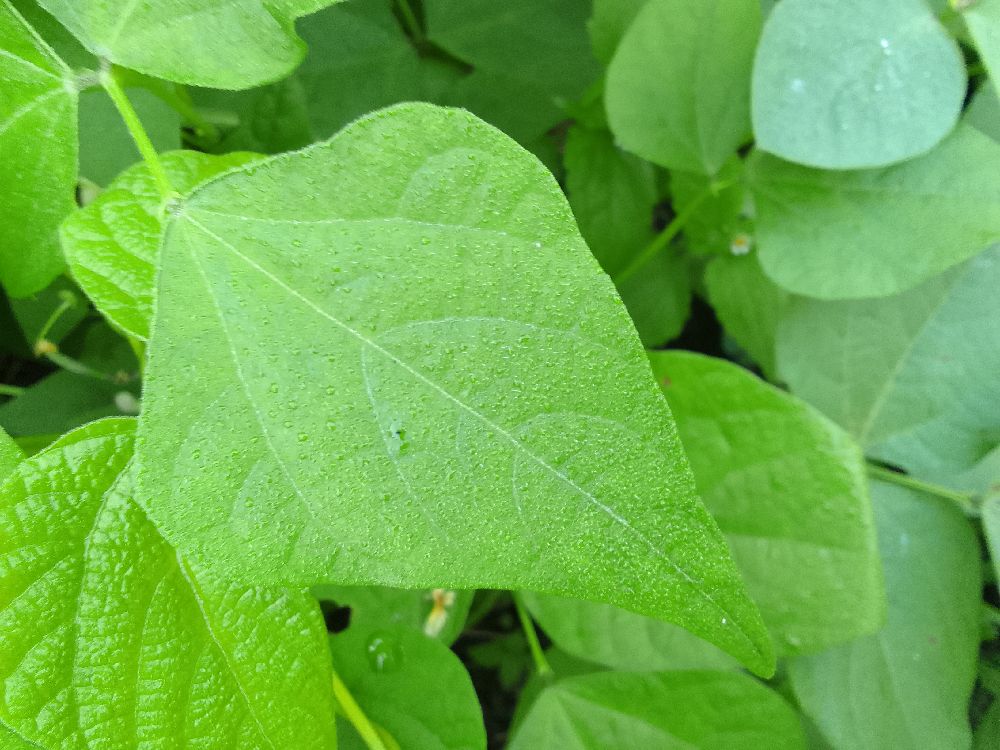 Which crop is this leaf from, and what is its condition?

common bean, healthy
